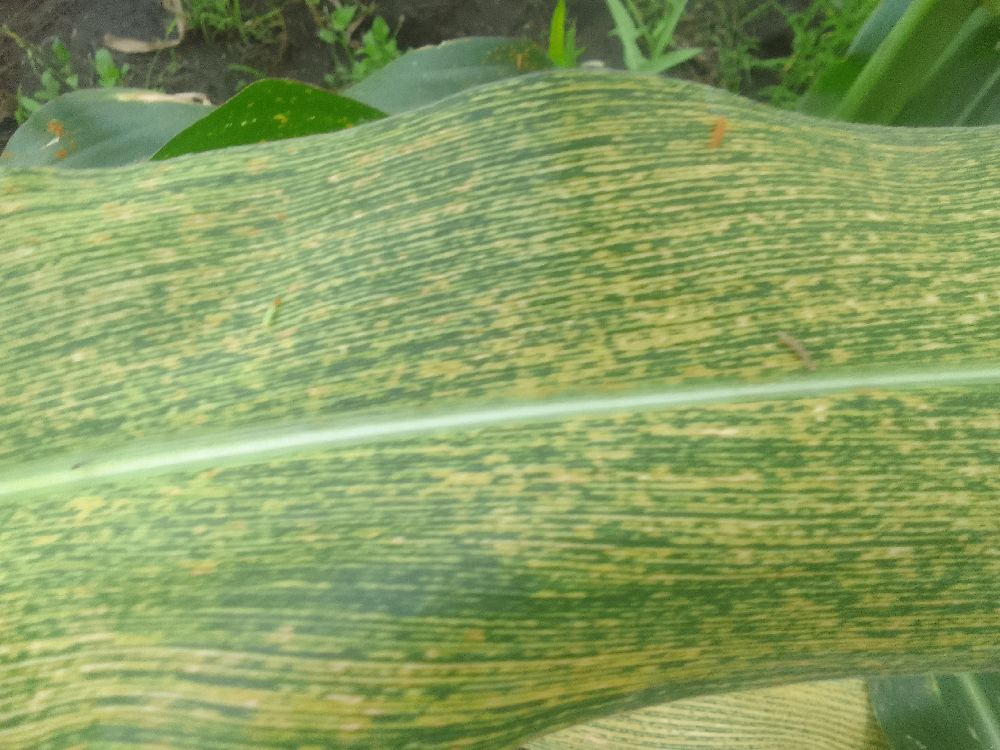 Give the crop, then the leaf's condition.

maize, maize streak virus
